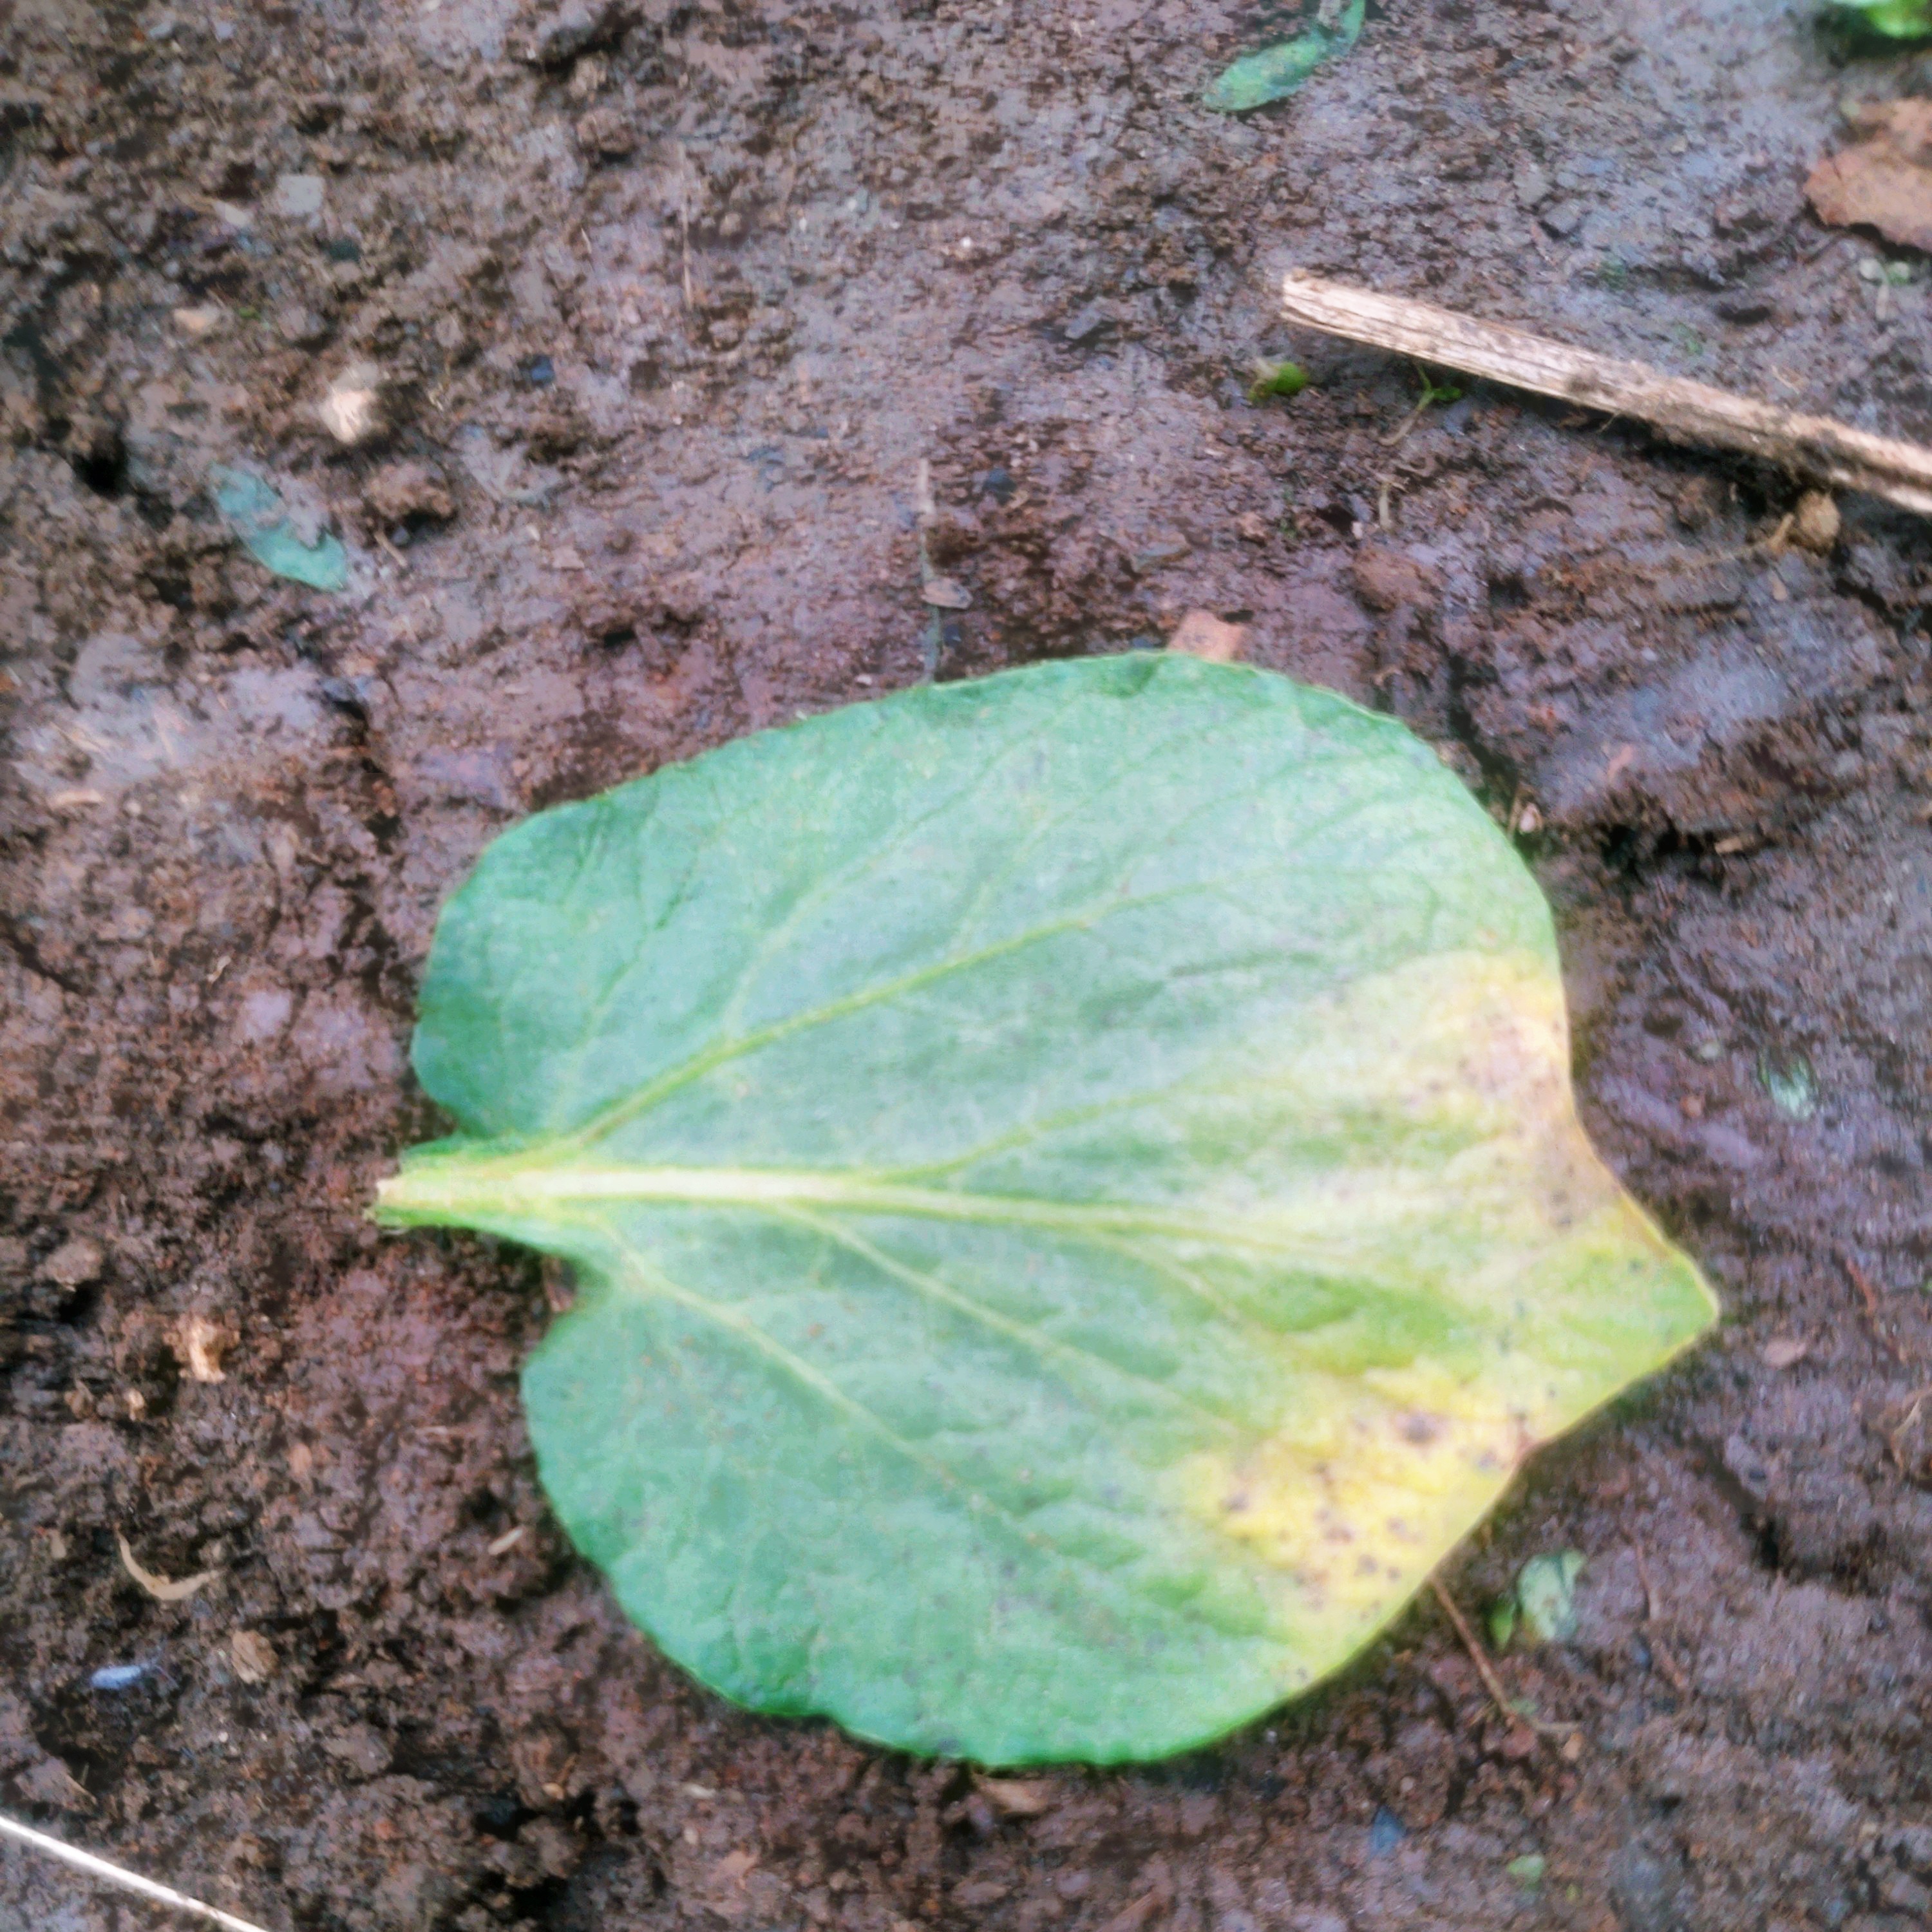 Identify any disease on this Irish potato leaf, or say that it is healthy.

late blight
